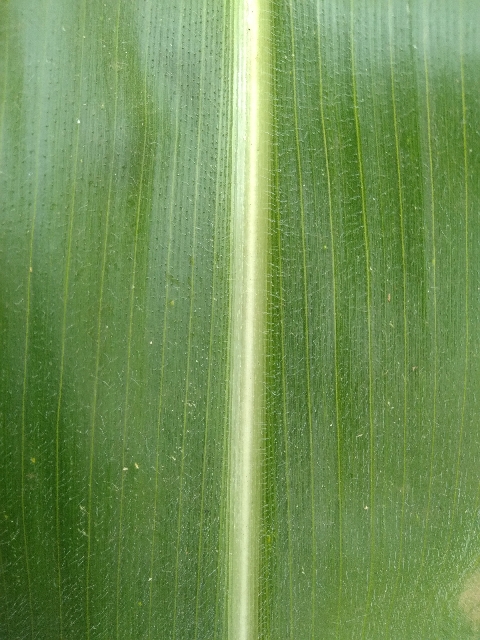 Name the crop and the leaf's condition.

maize, healthy
